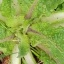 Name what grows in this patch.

structured weed
